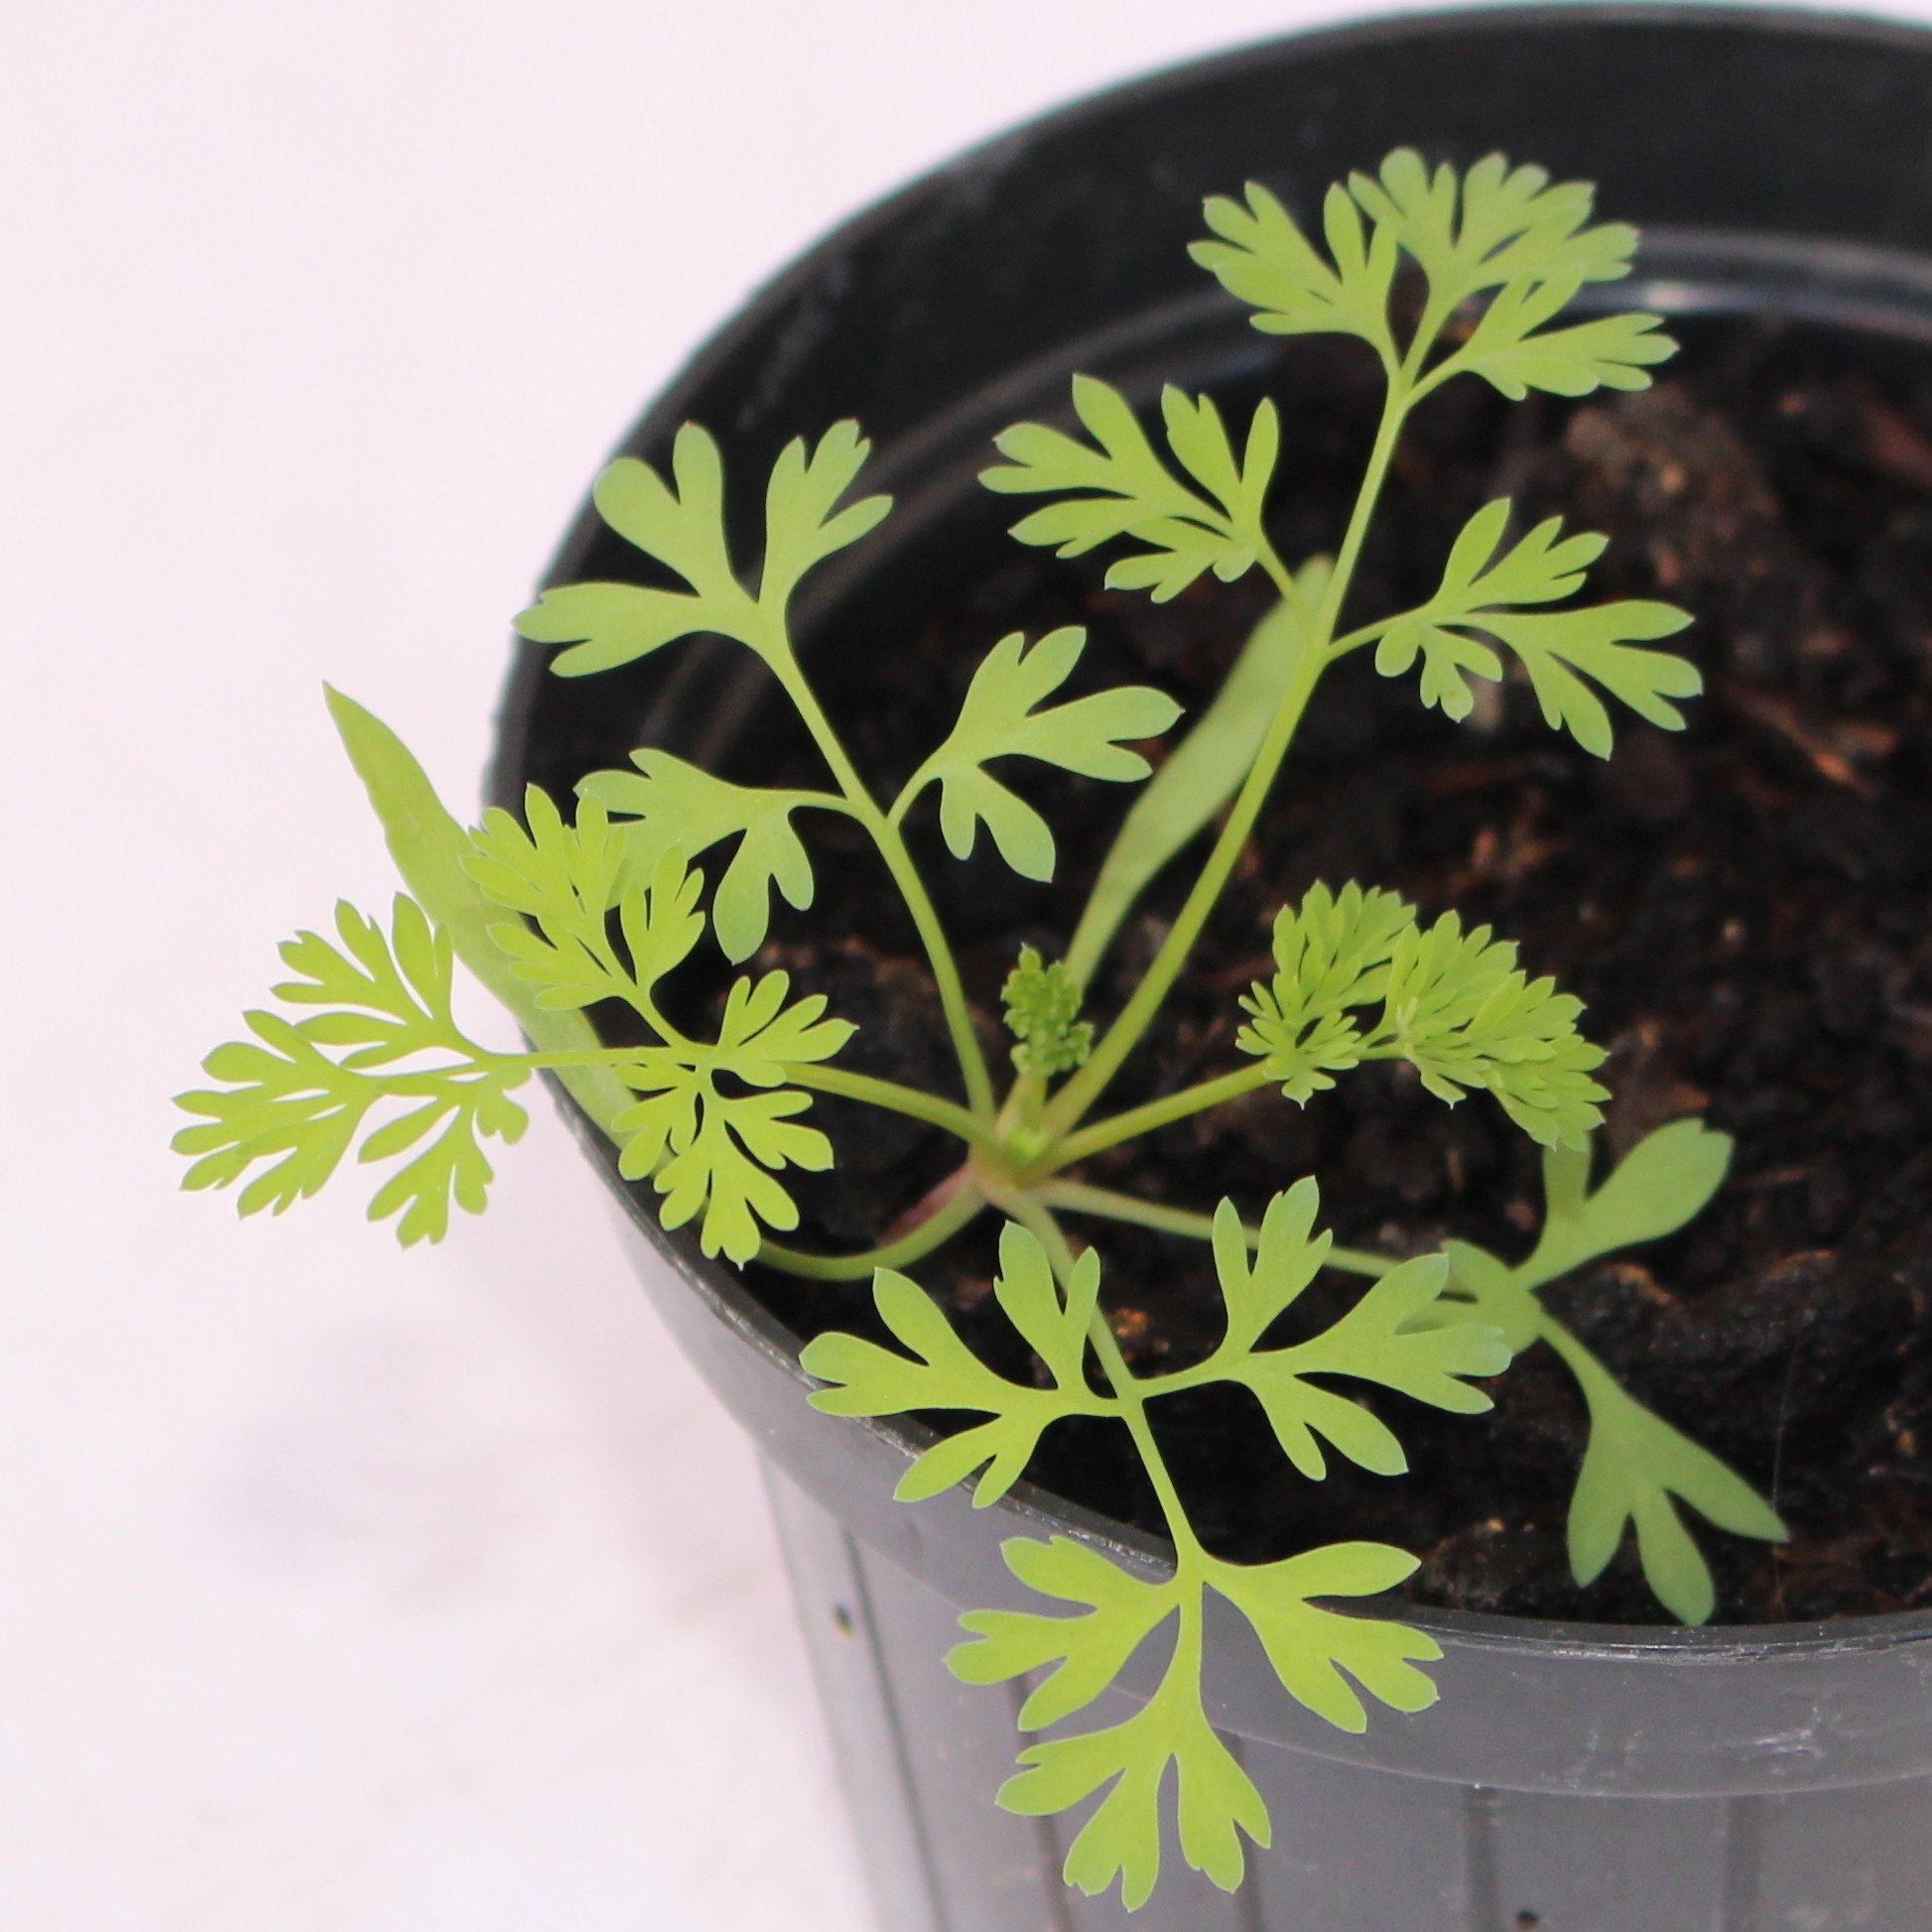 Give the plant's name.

Fumaria officinalis
